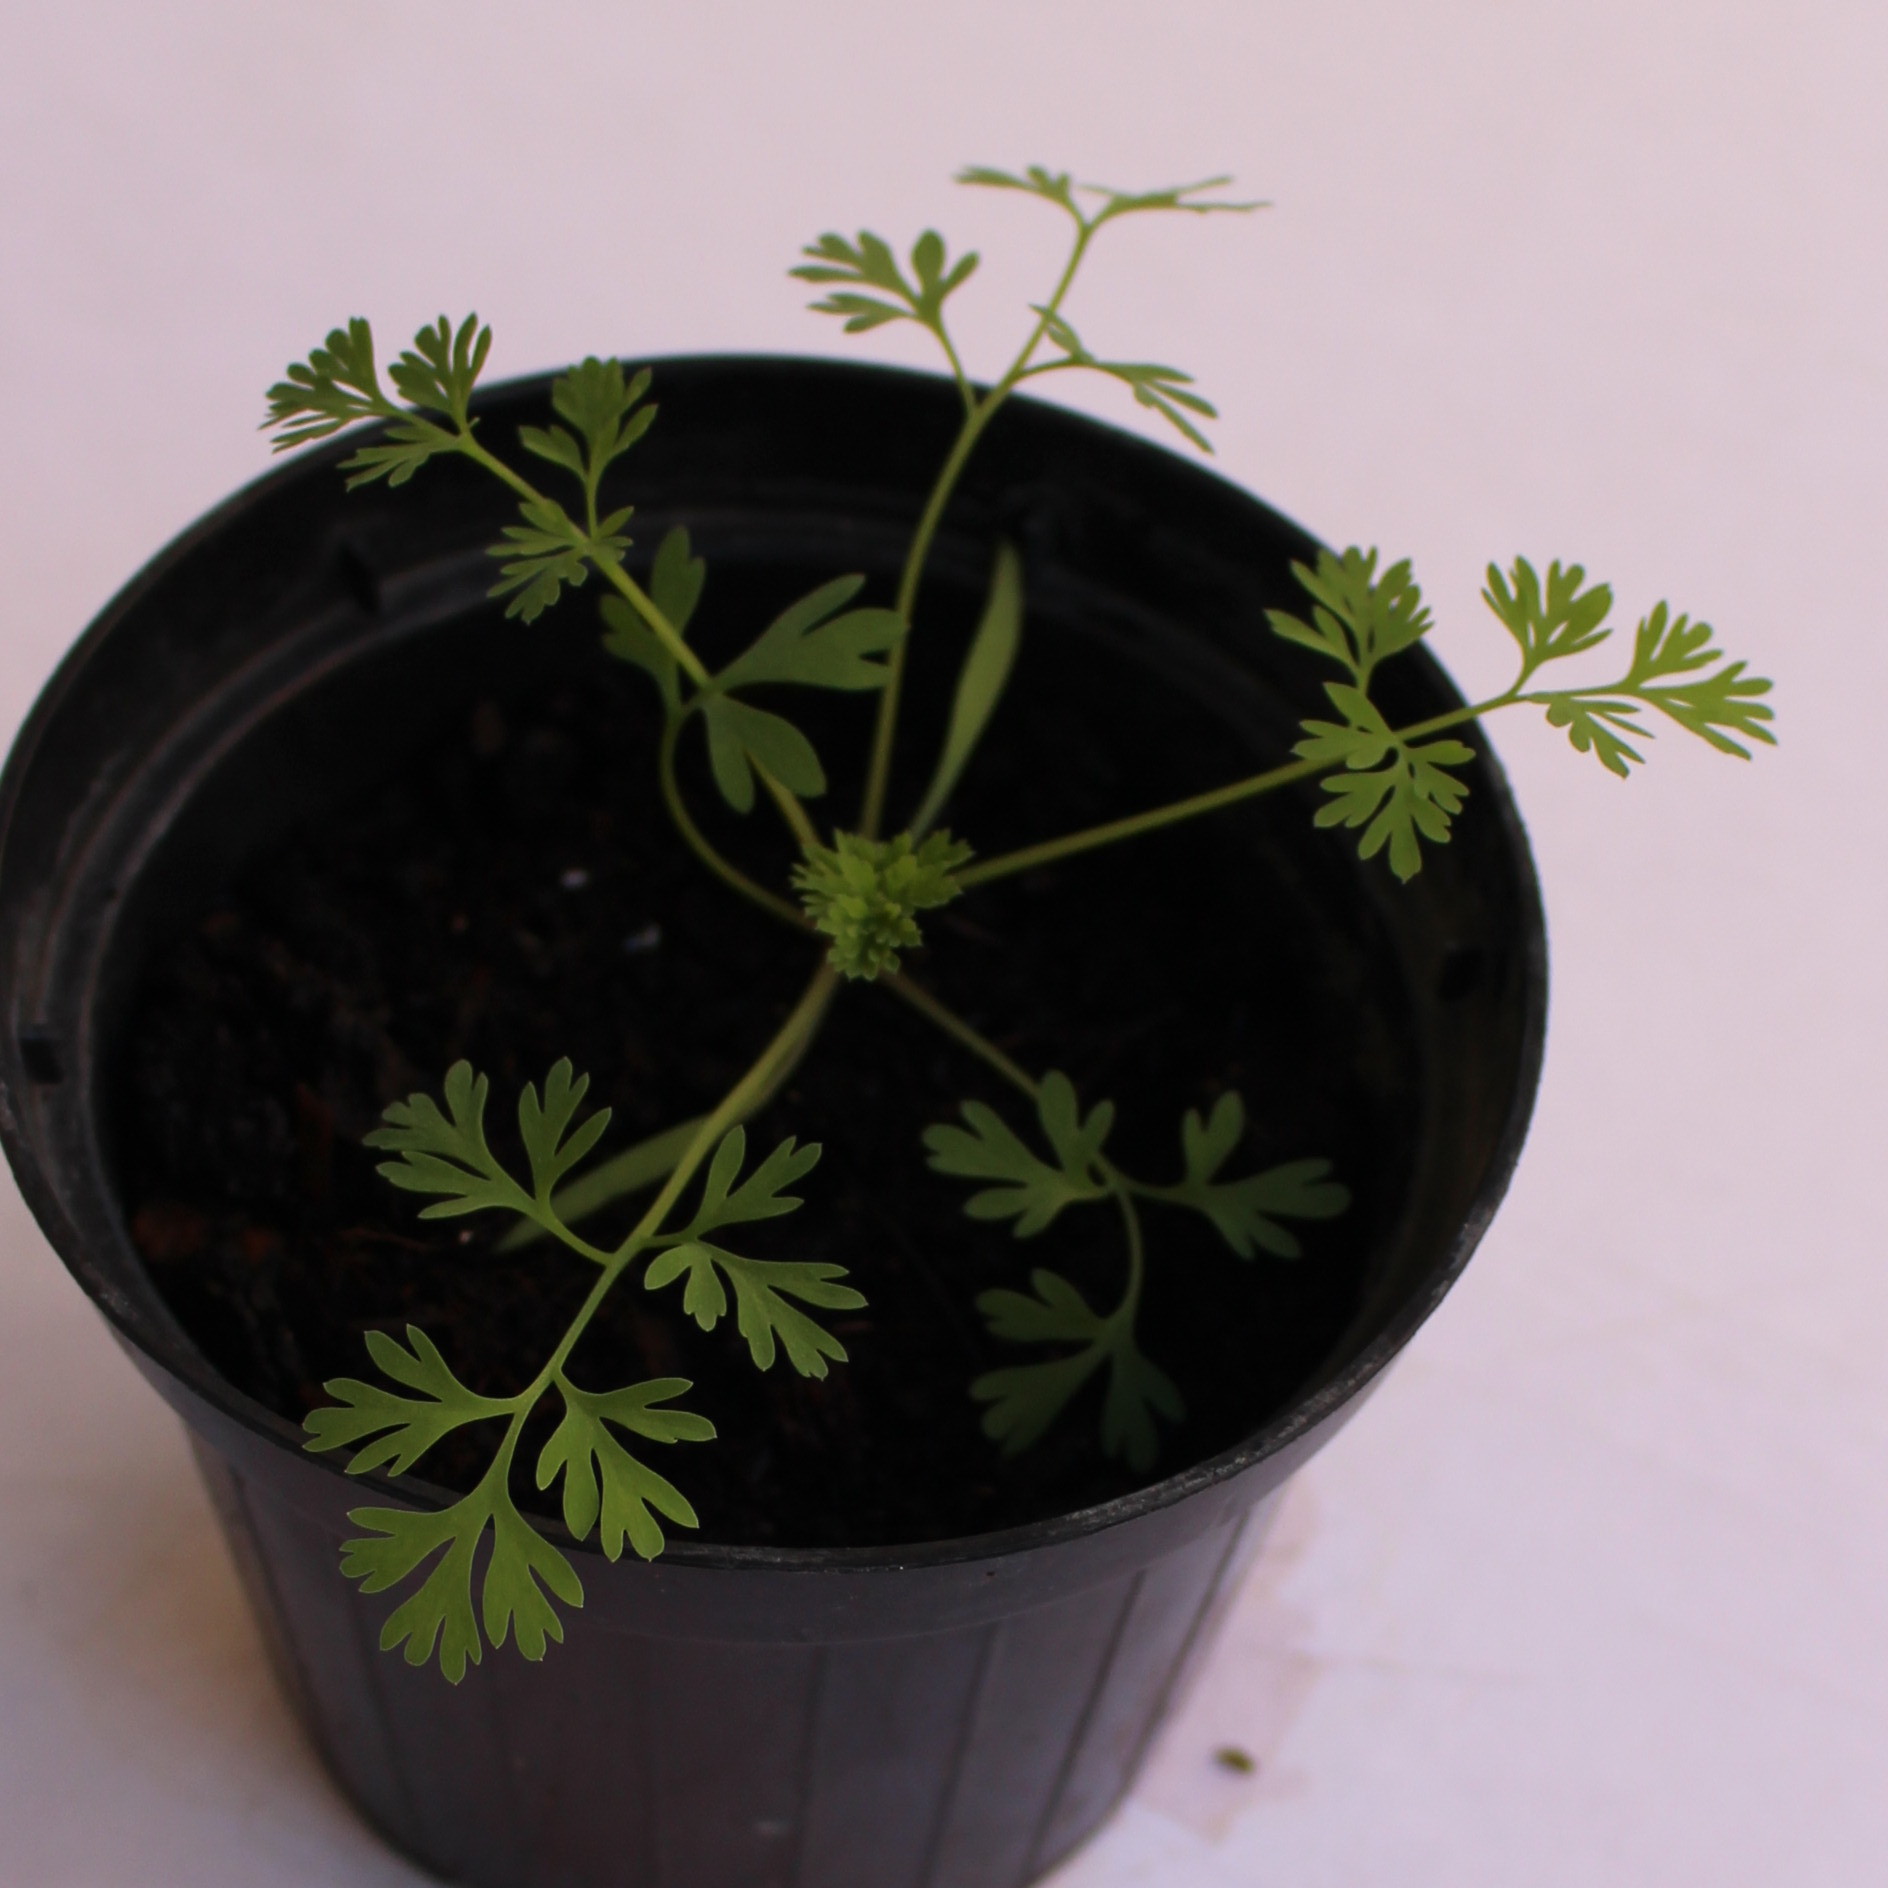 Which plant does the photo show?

Fumaria officinalis
